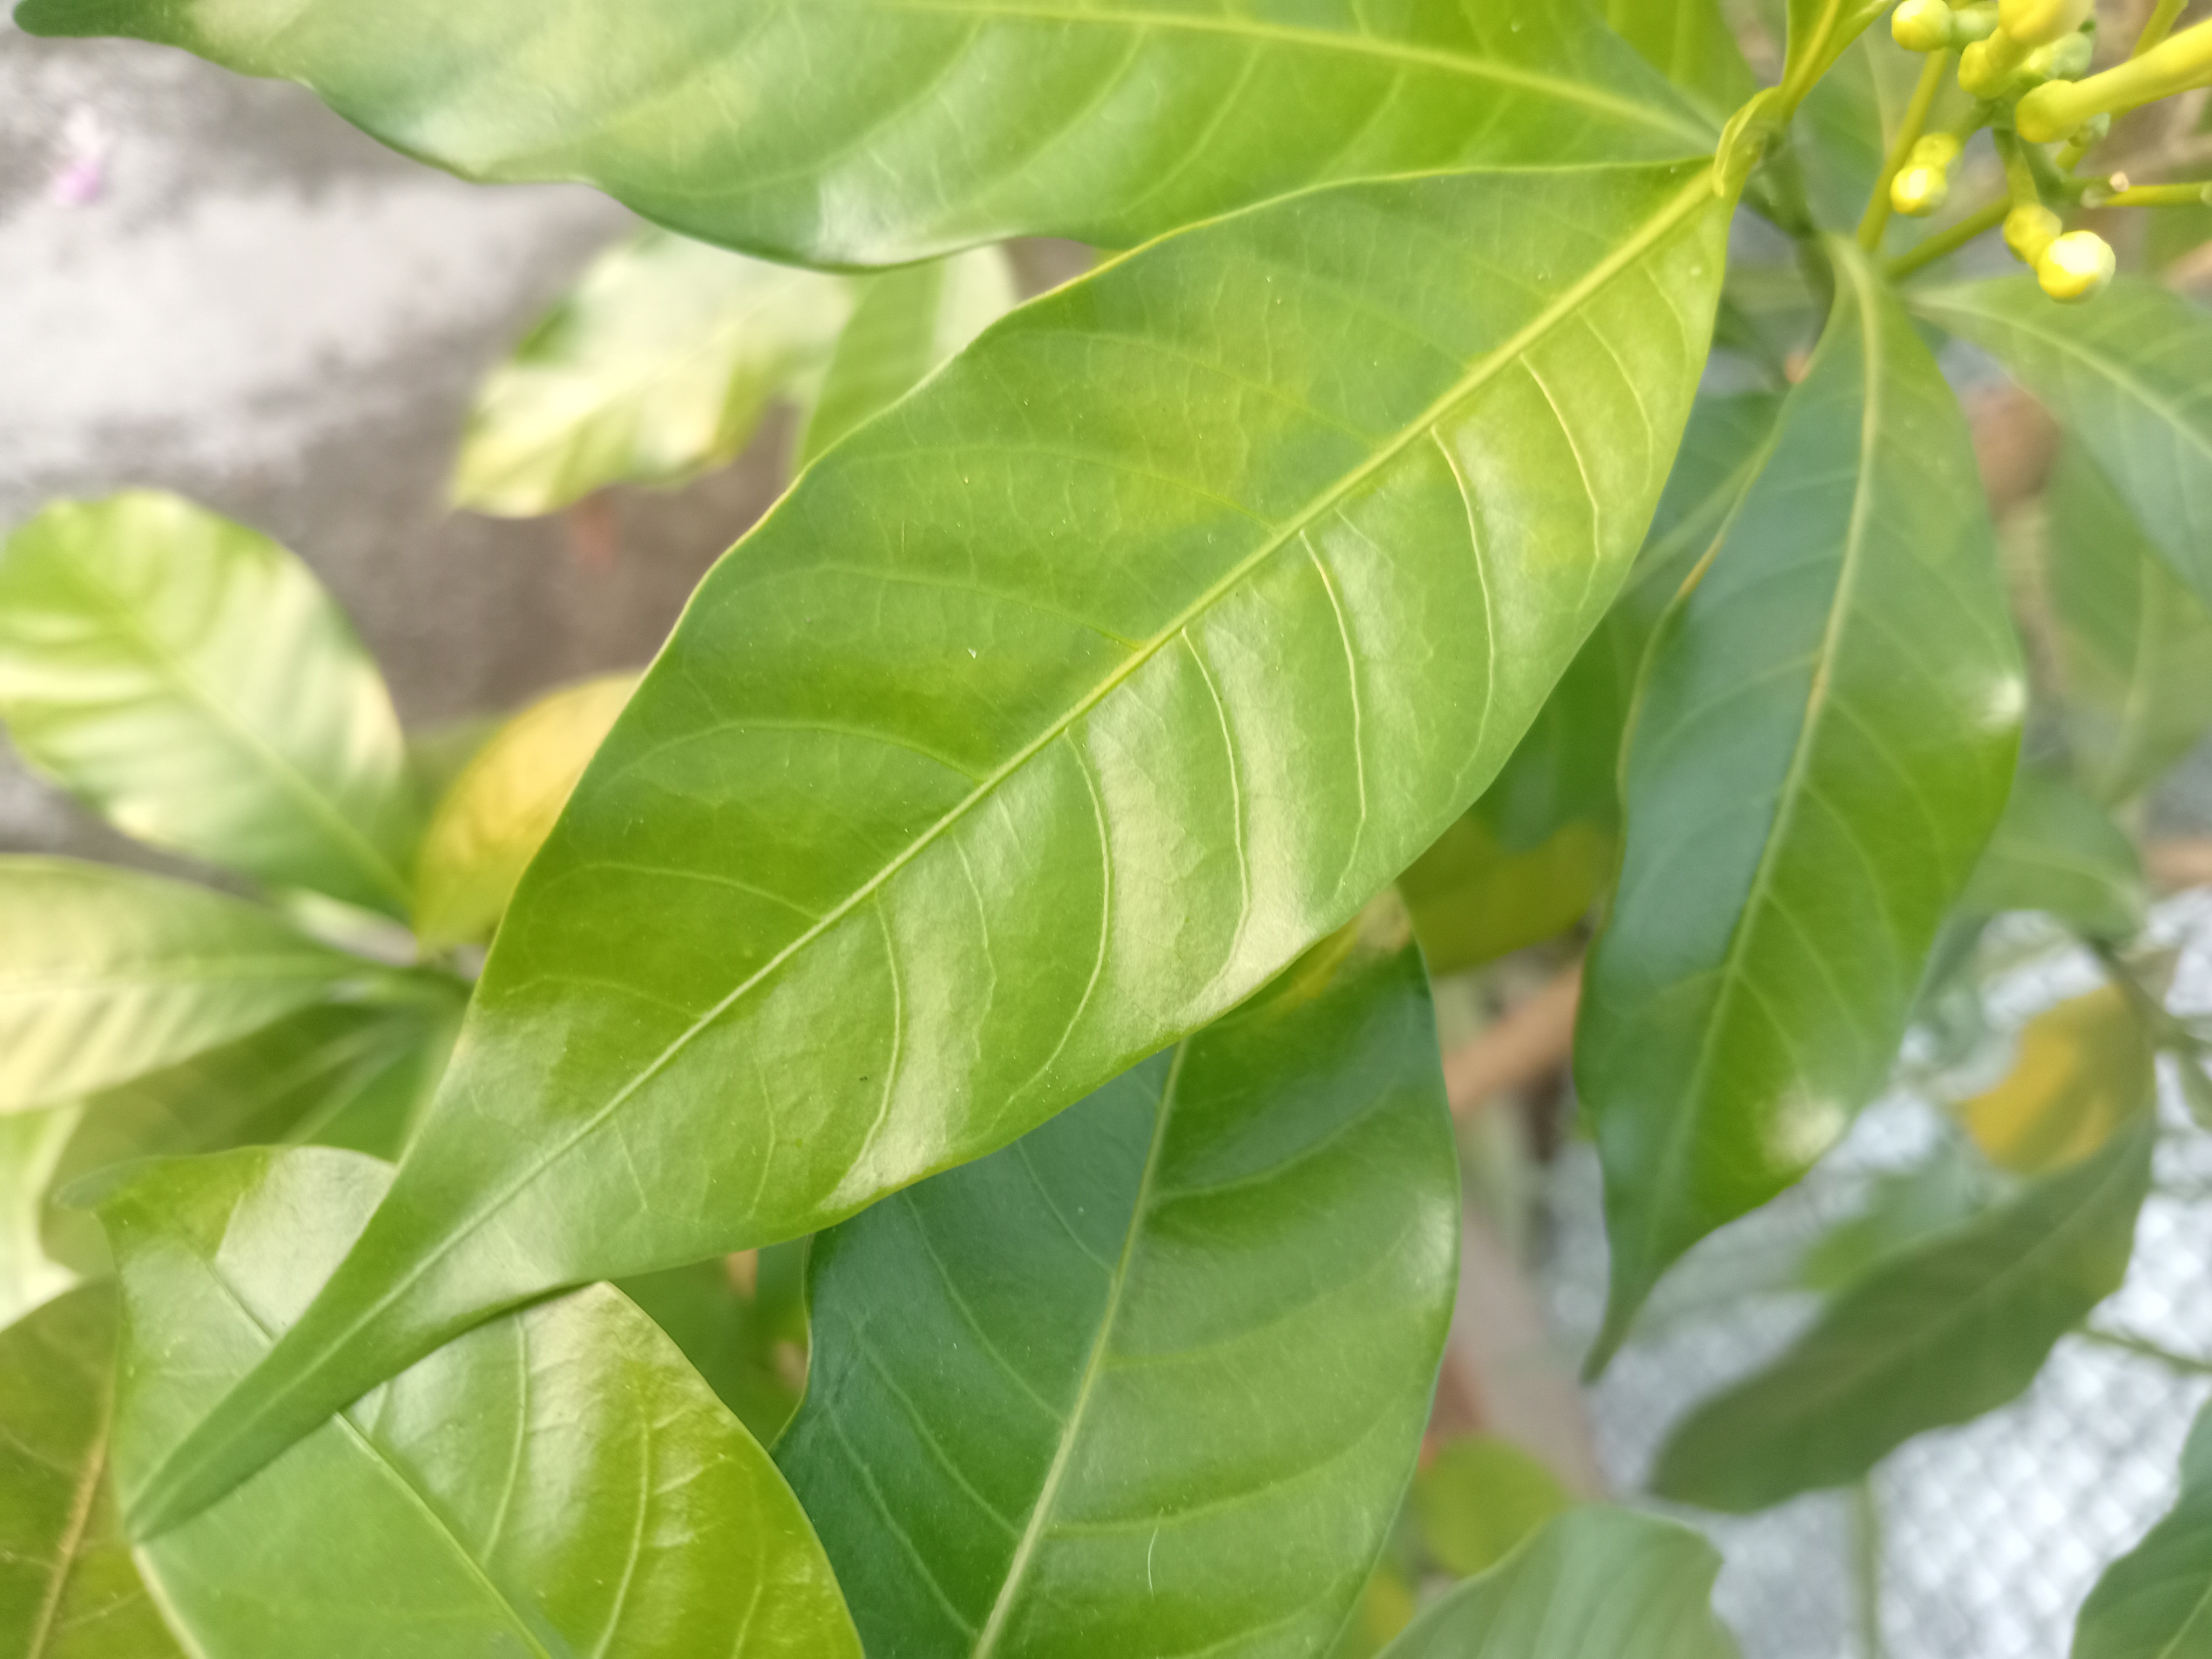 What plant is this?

togor
